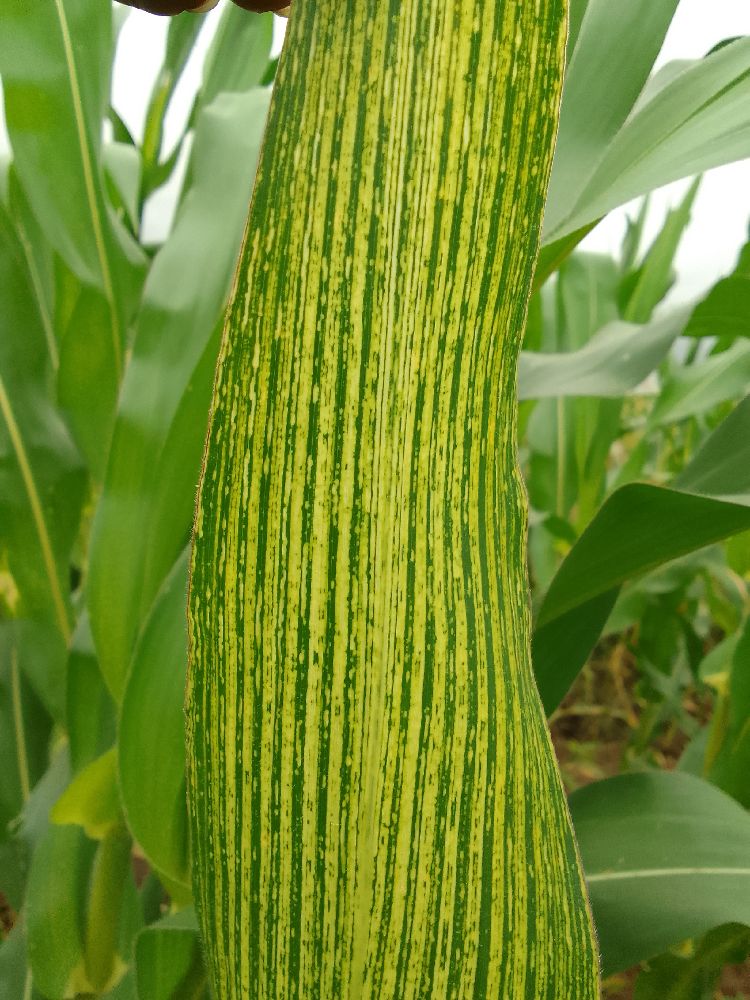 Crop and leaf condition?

maize, maize streak virus
